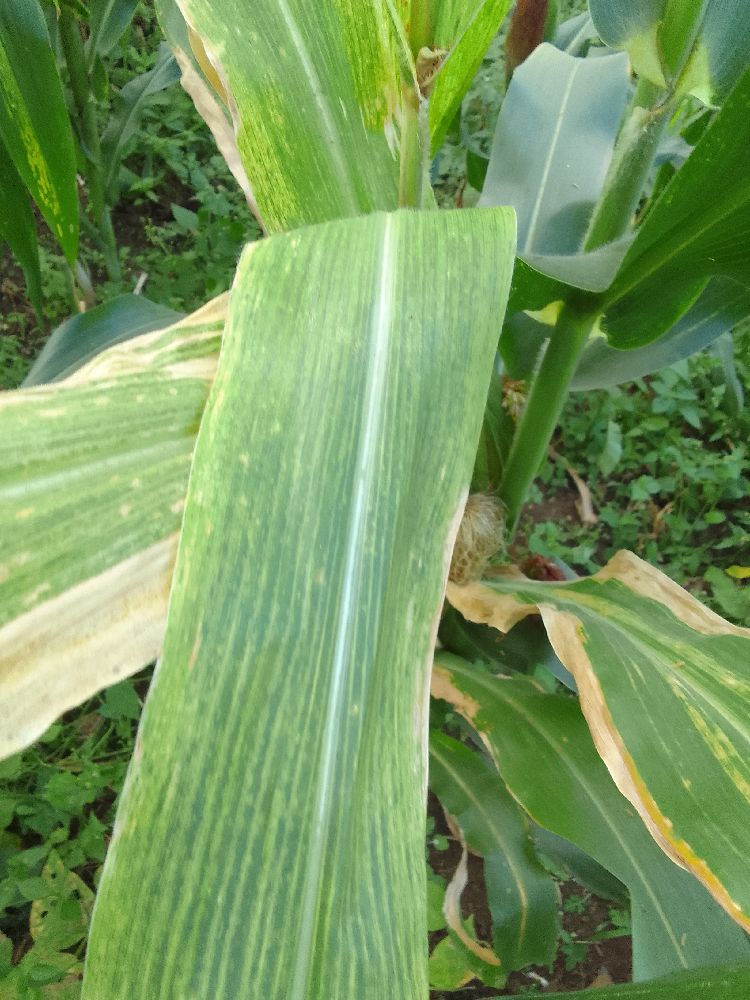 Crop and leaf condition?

maize, maize lethal necrosis
